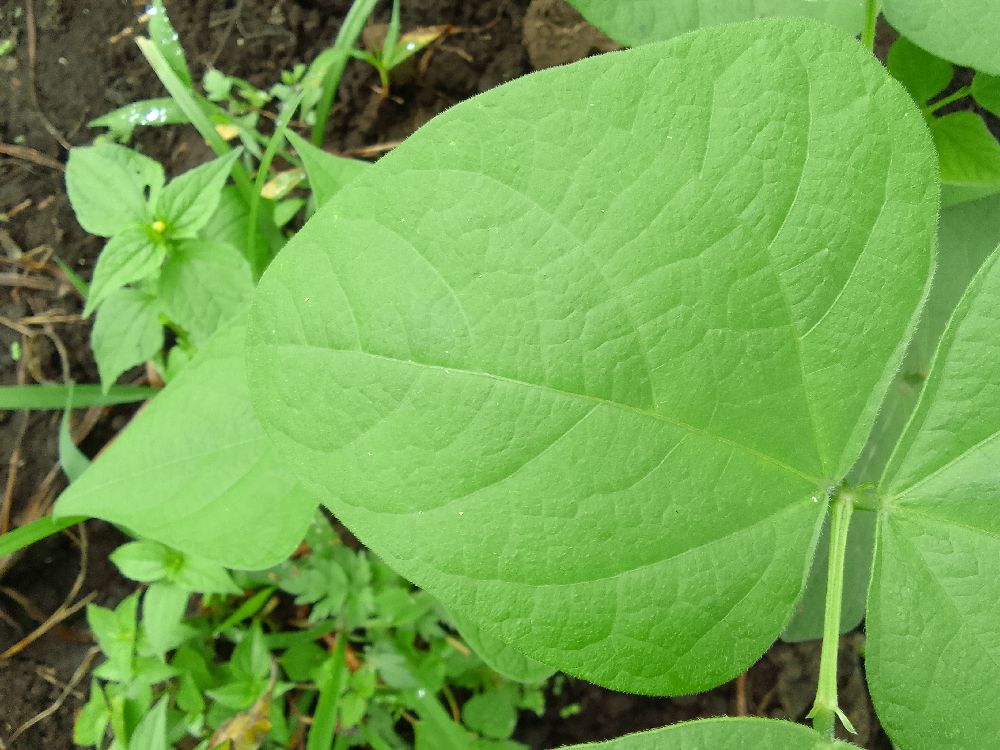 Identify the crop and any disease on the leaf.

common bean, healthy
